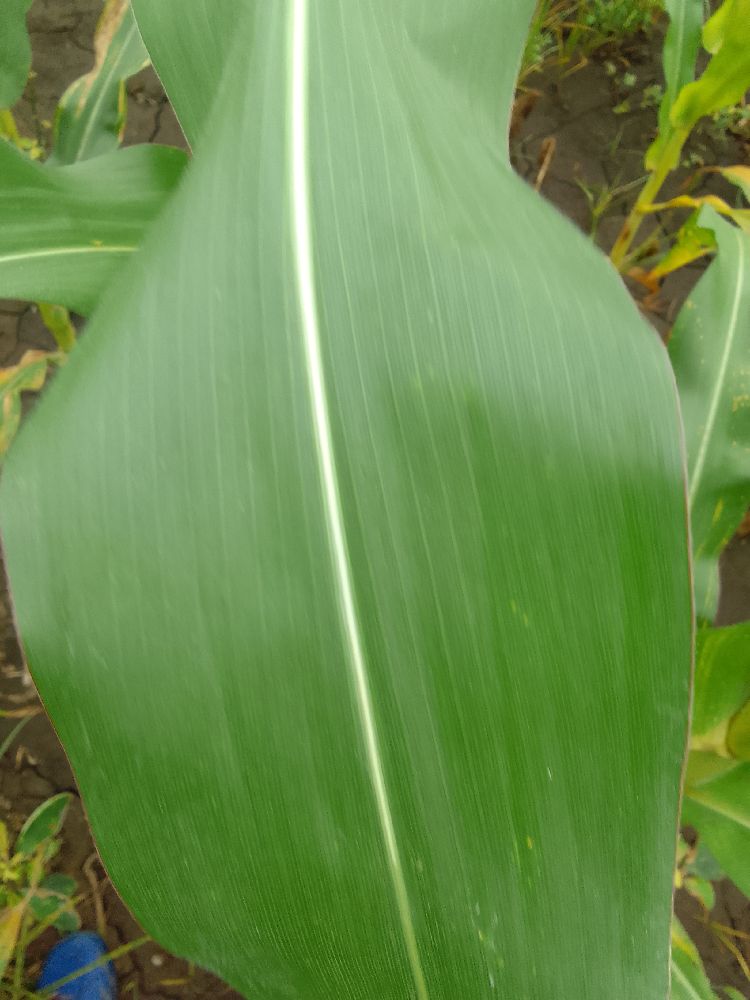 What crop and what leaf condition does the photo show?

maize, healthy
